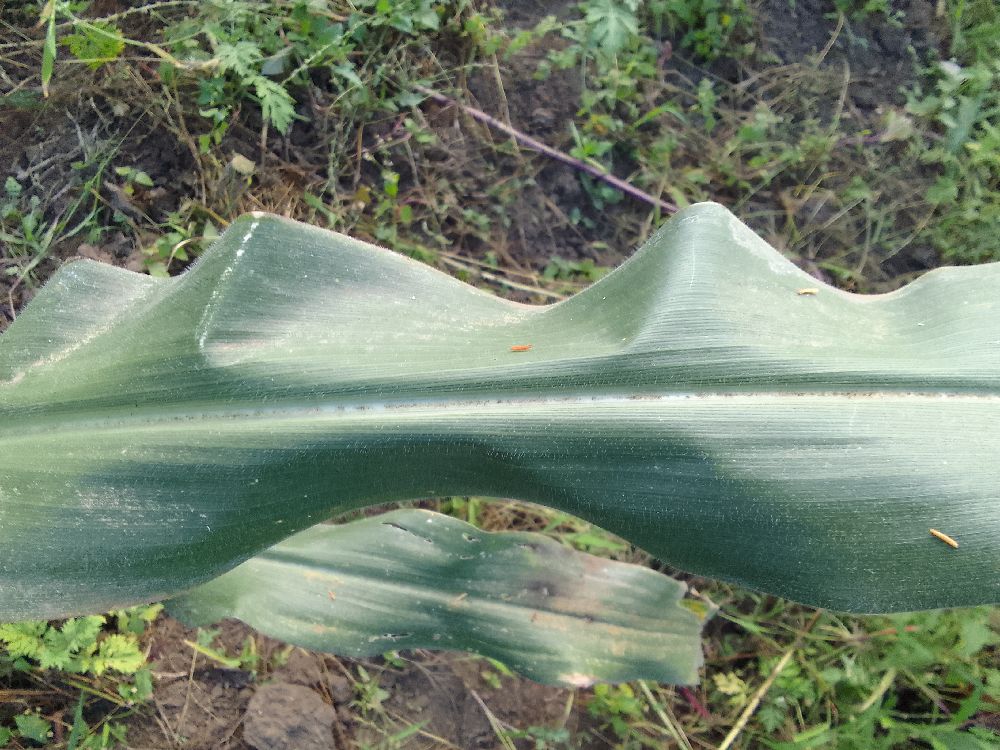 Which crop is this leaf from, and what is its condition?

maize, healthy
